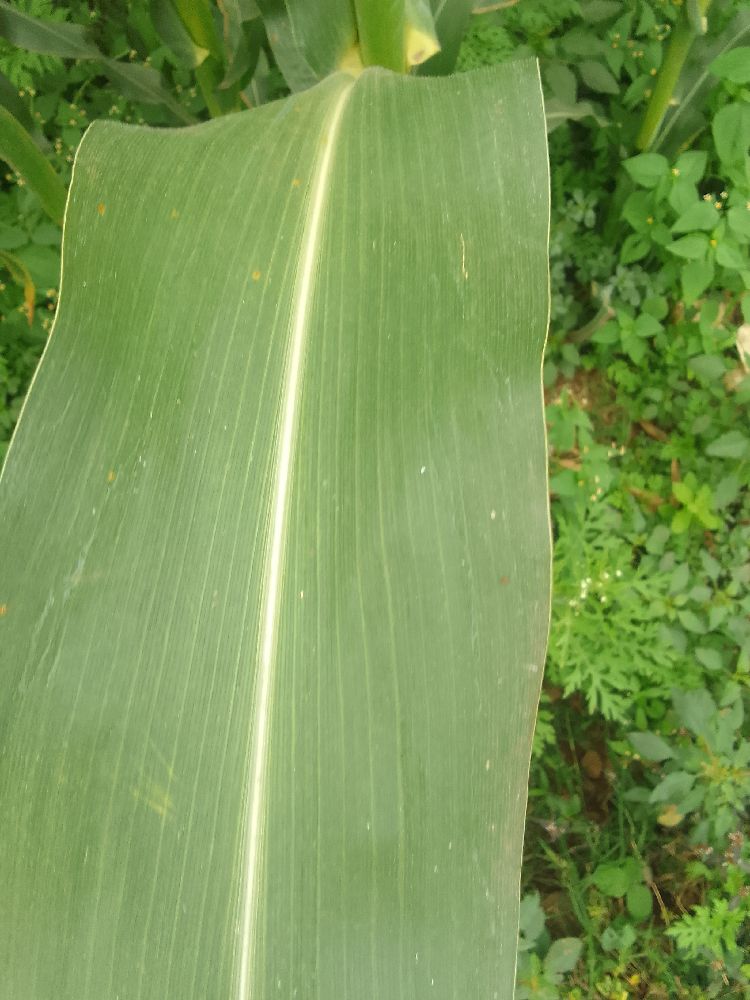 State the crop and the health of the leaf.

maize, healthy
